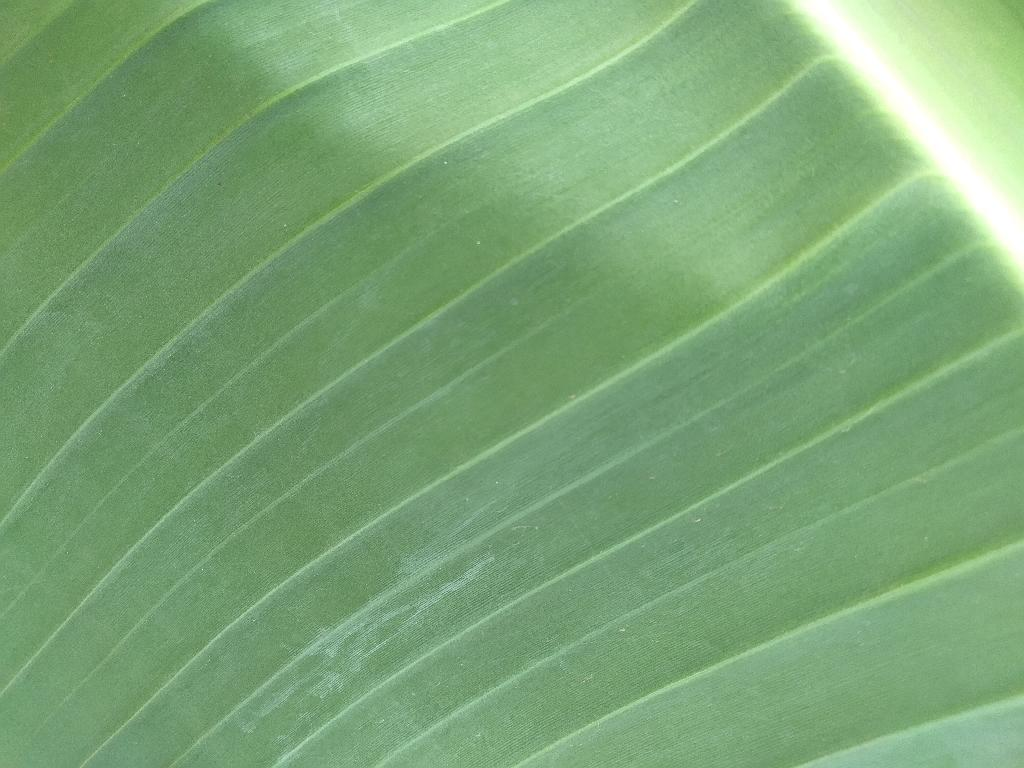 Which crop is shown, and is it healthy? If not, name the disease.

banana, healthy
